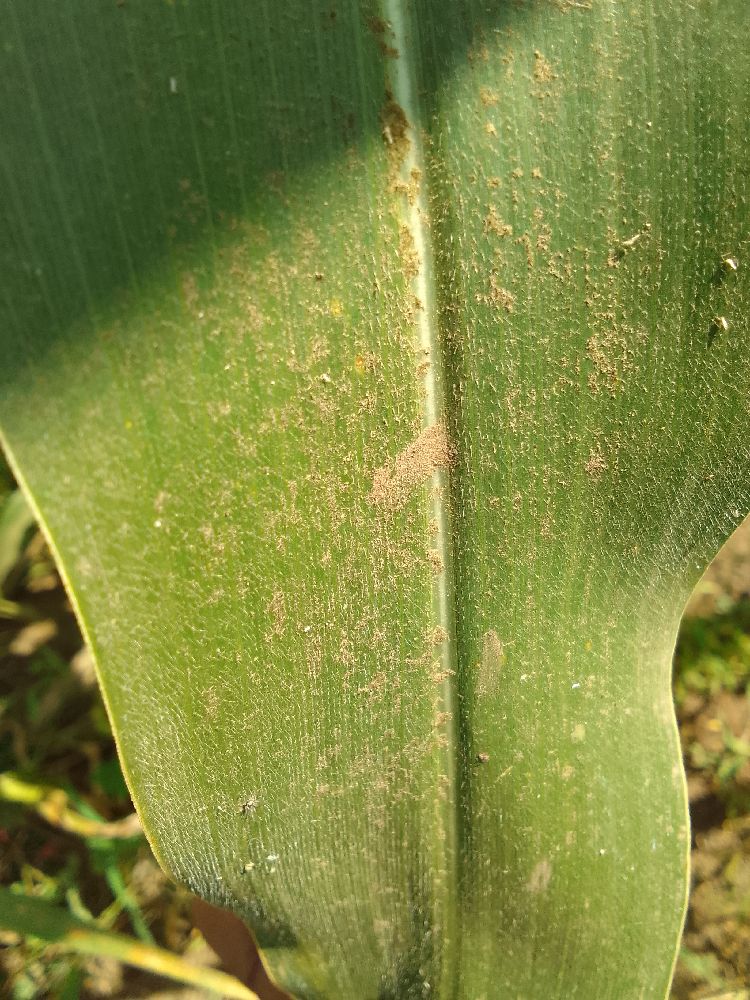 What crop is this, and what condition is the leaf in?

maize, healthy
